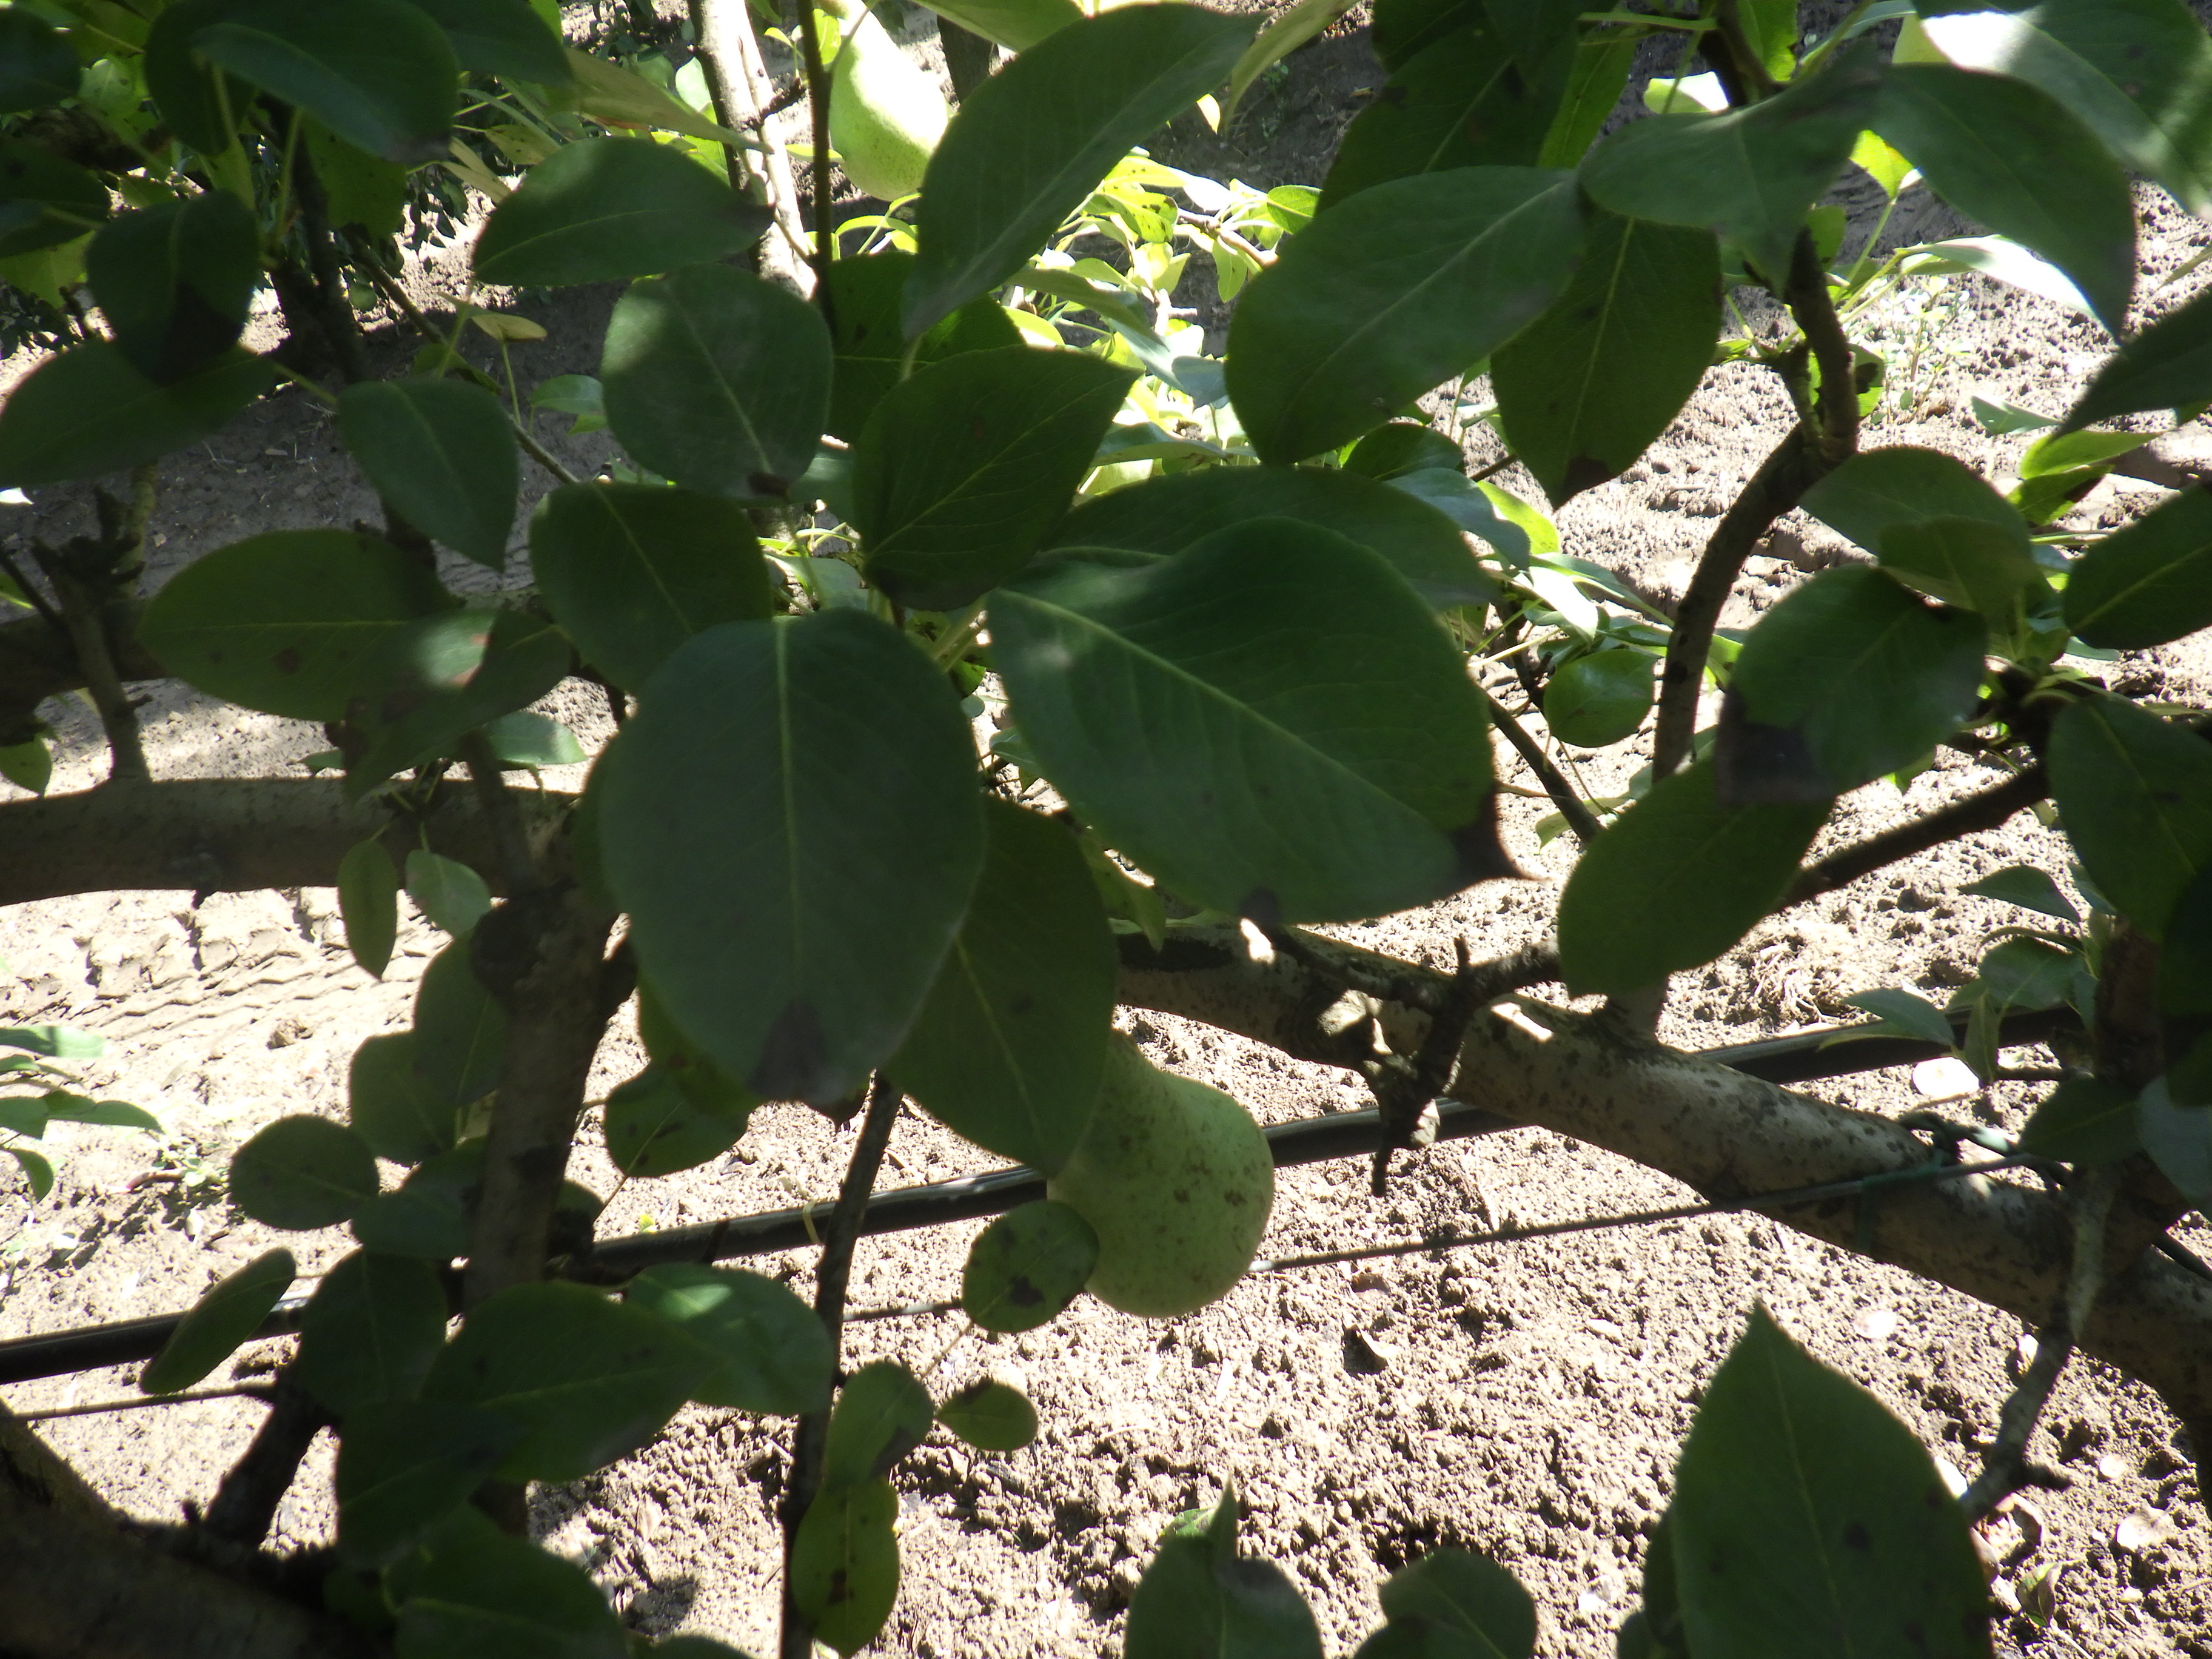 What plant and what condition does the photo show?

pear, black spot, chemical damage
